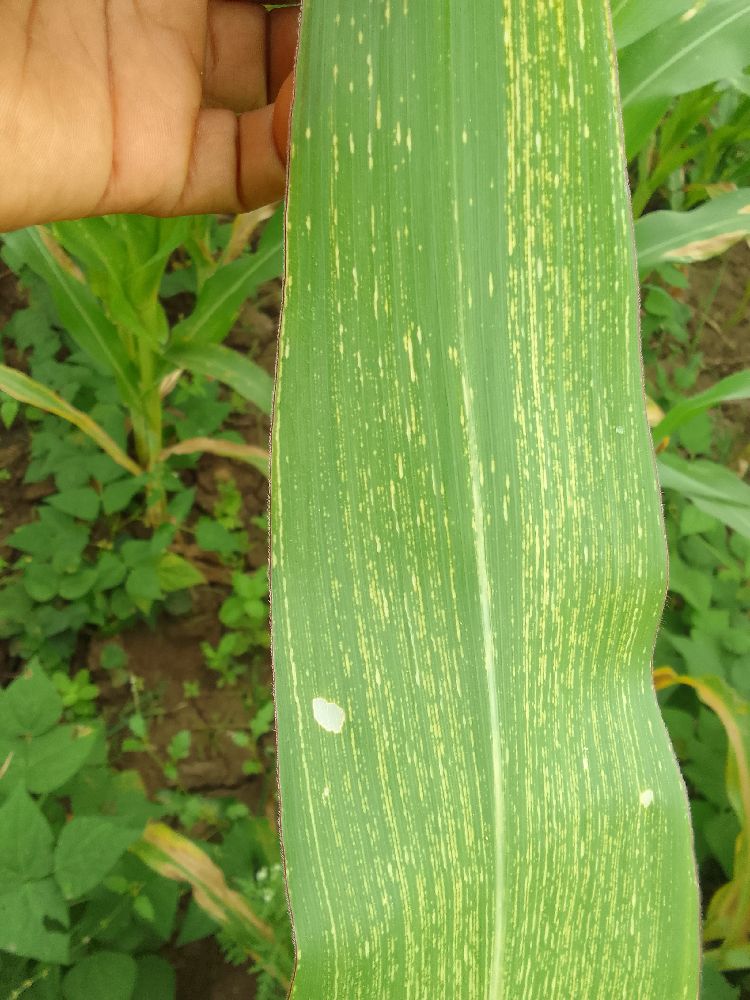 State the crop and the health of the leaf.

maize, maize streak virus
